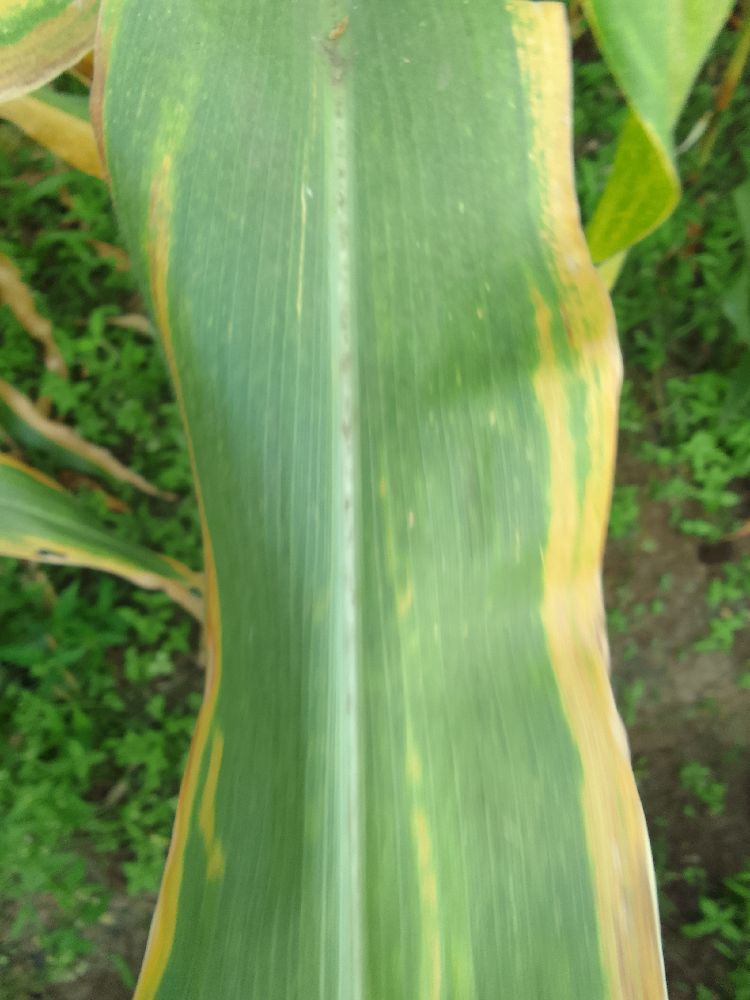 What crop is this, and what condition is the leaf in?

maize, maize lethal necrosis
